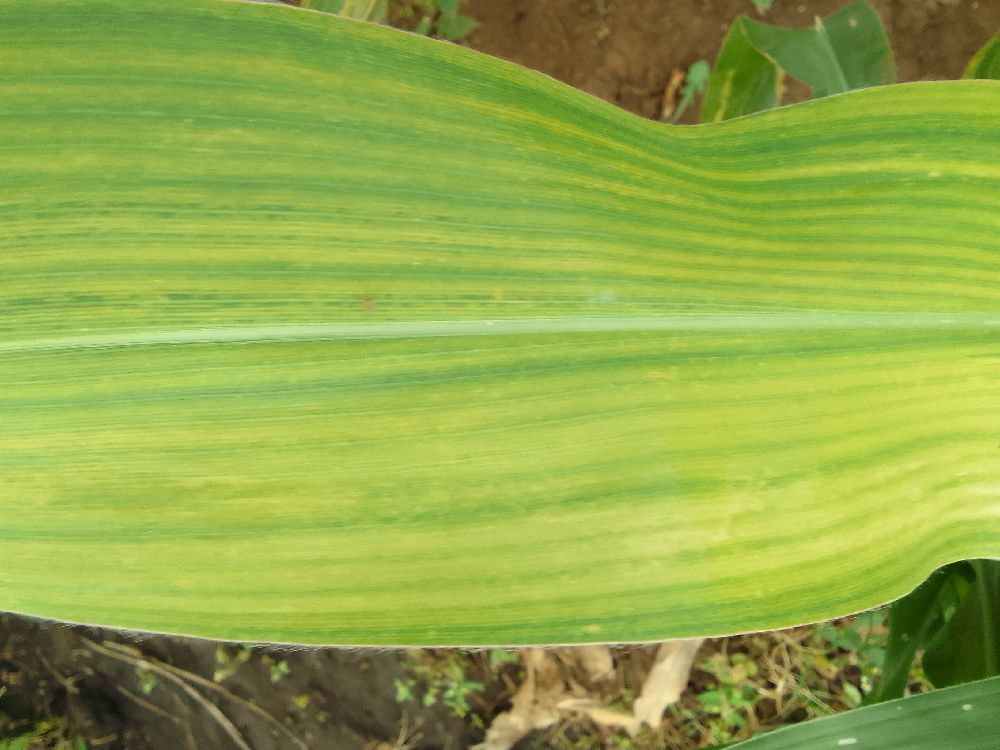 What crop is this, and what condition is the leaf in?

maize, maize lethal necrosis
